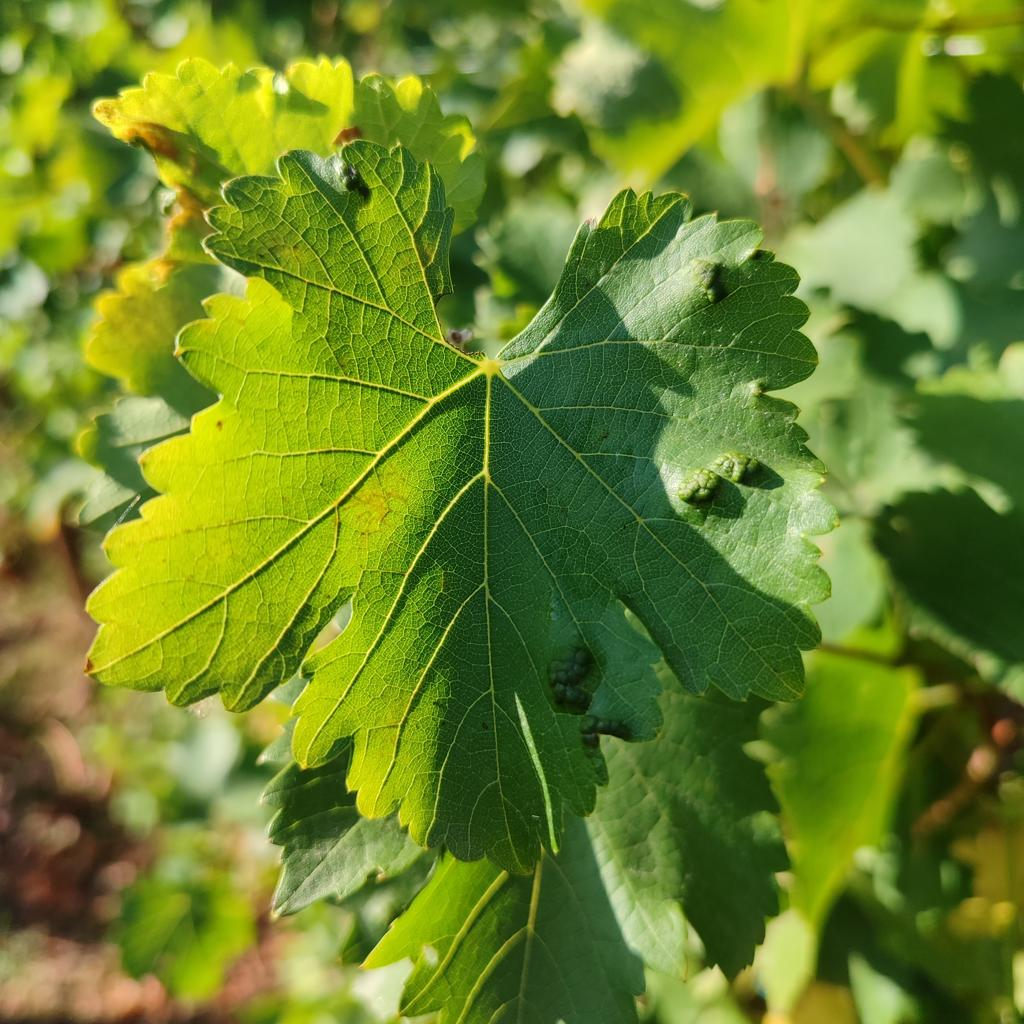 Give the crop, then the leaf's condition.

grapevine, erineum mite
